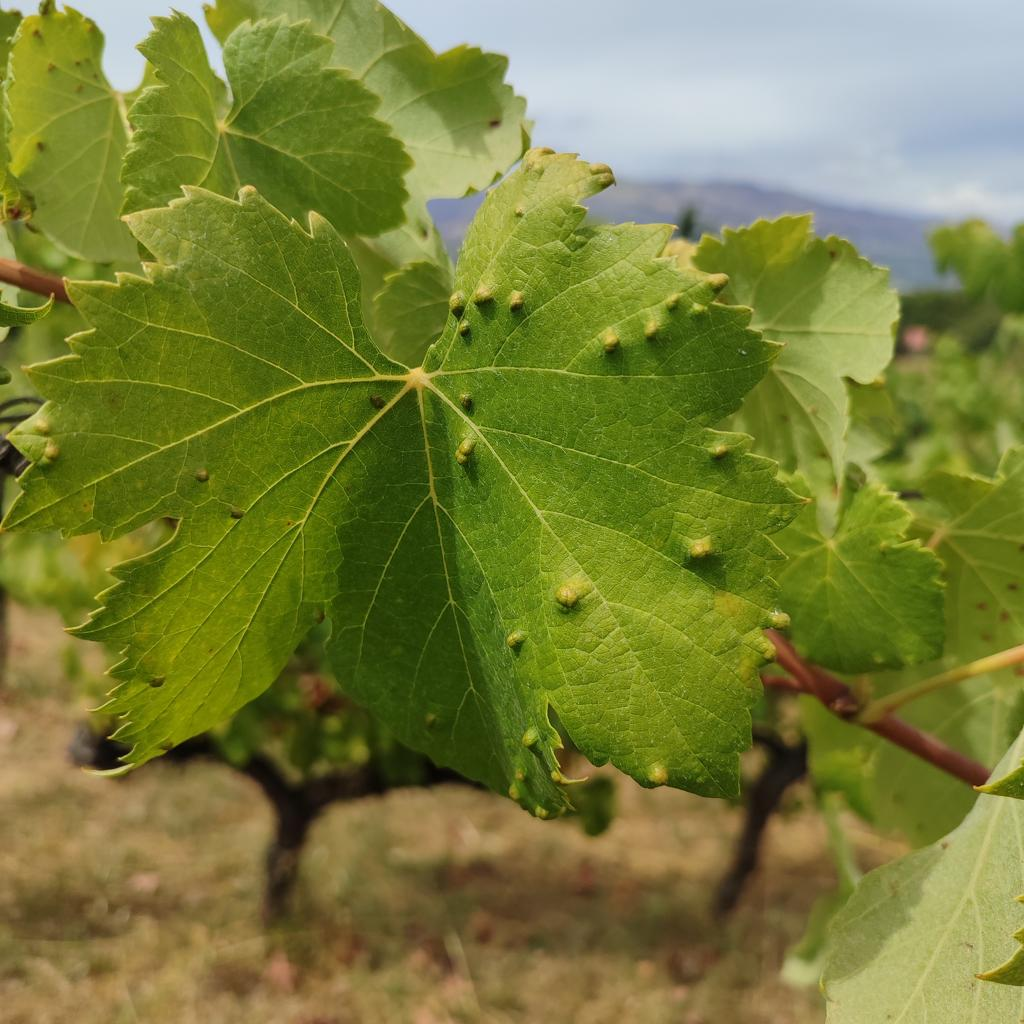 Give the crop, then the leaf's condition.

grapevine, erineum mite
